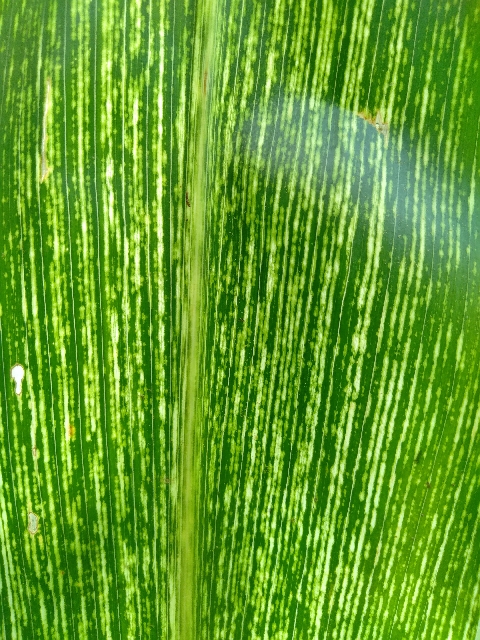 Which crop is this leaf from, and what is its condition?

maize, maize streak virus
